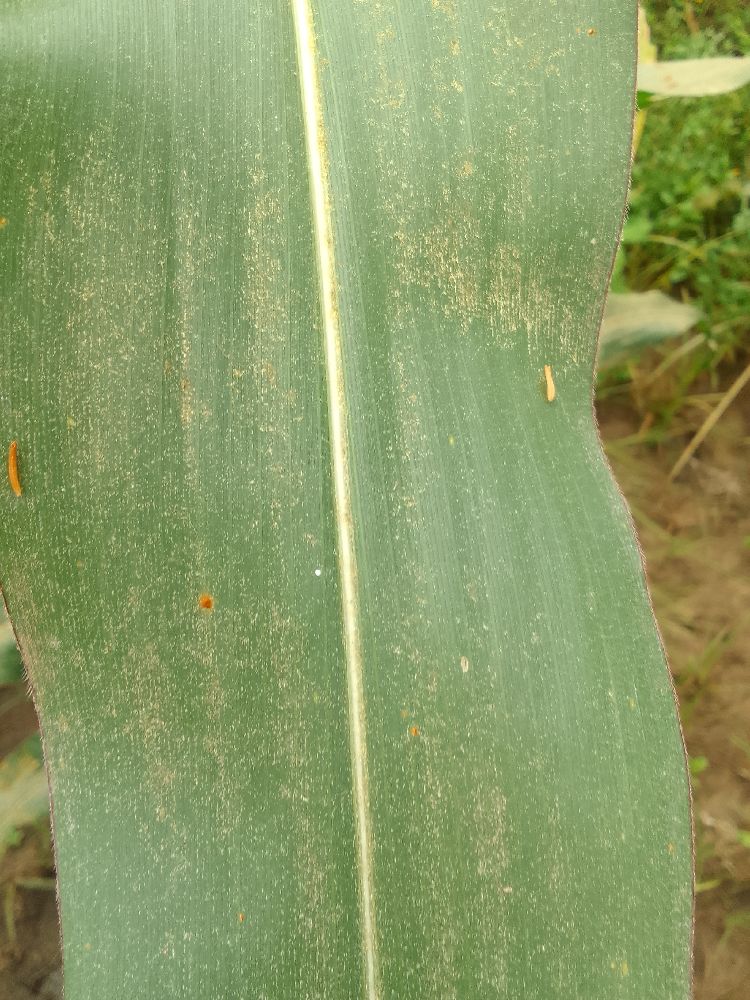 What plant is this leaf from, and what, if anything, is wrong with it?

maize, healthy
